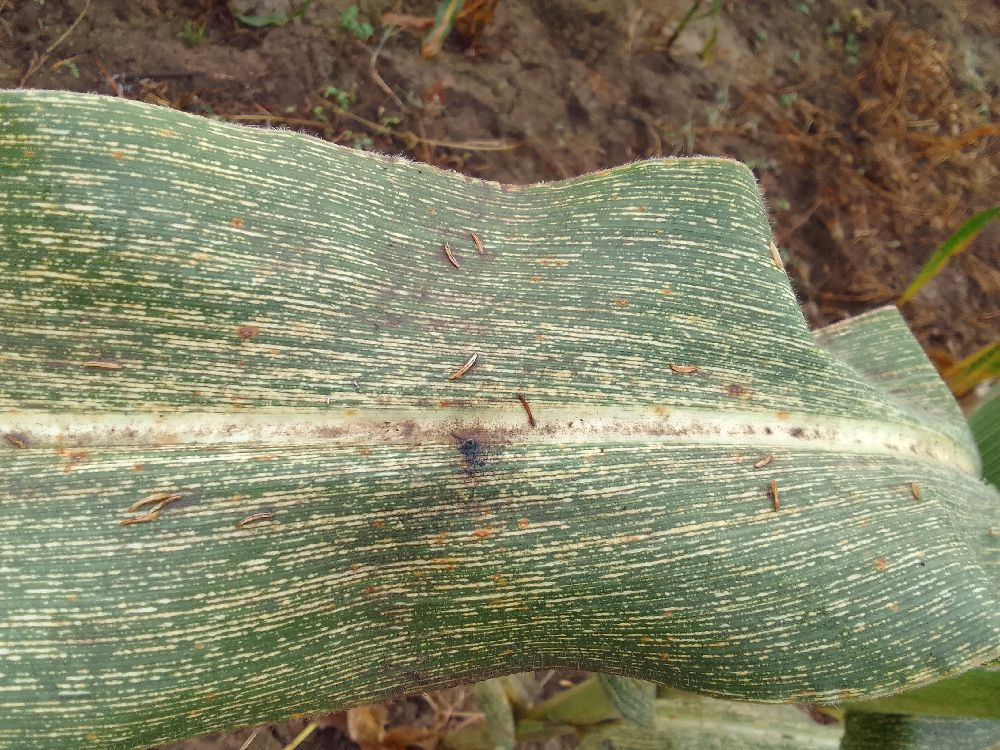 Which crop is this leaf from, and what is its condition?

maize, maize streak virus
